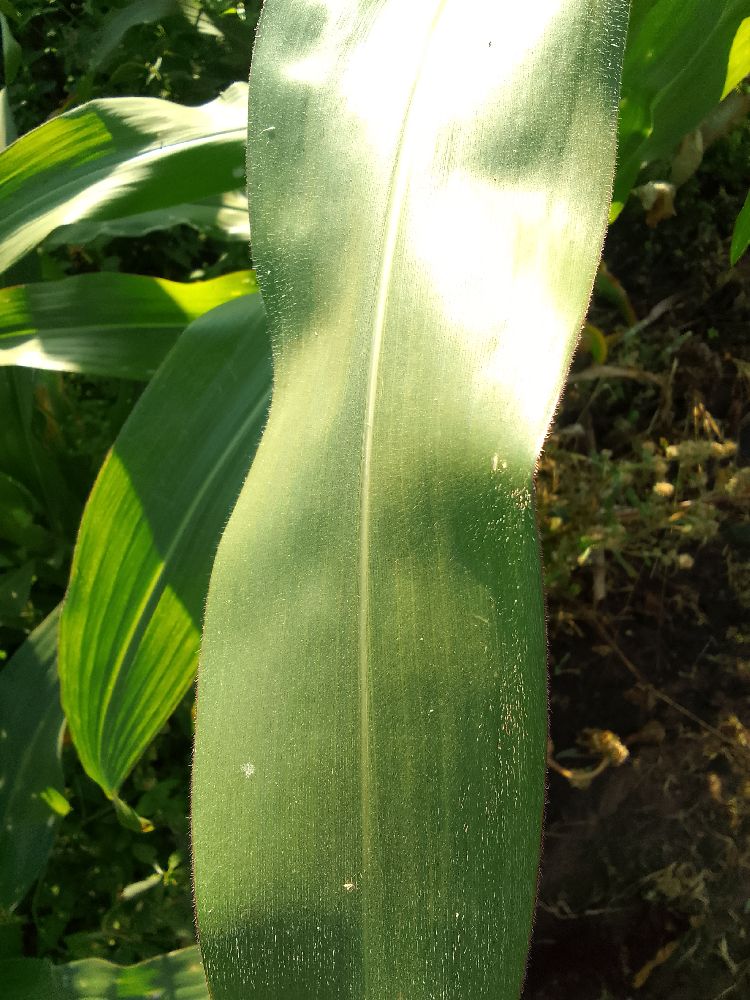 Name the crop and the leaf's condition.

maize, healthy
